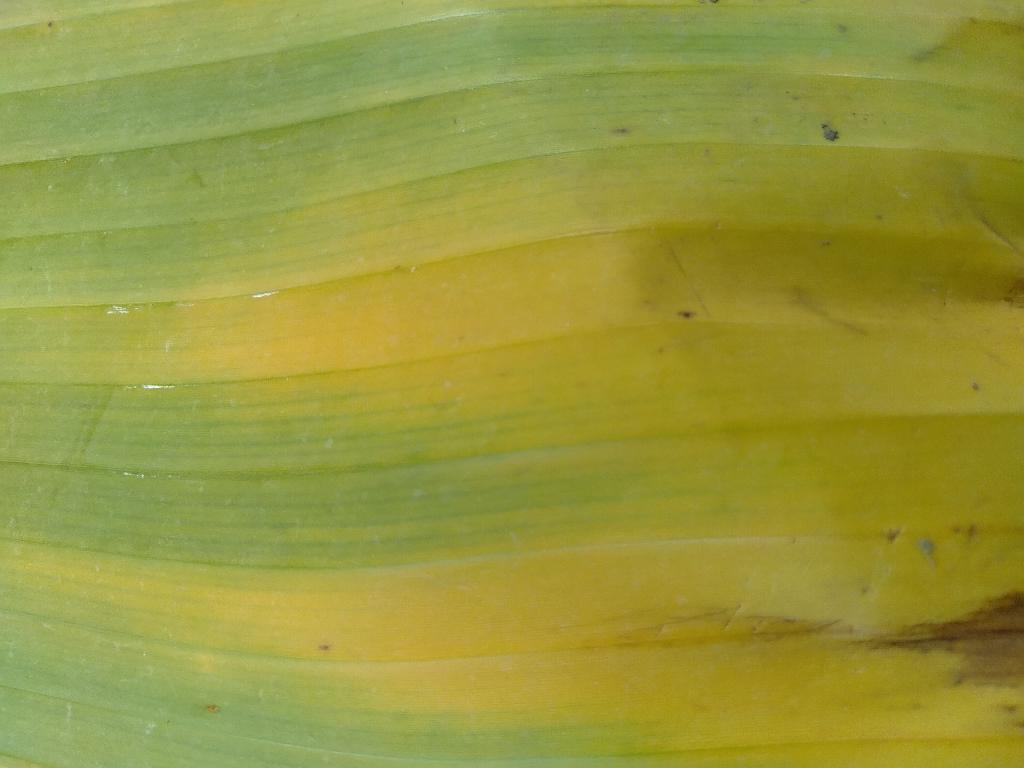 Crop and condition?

banana, fusarium wilt race 1
